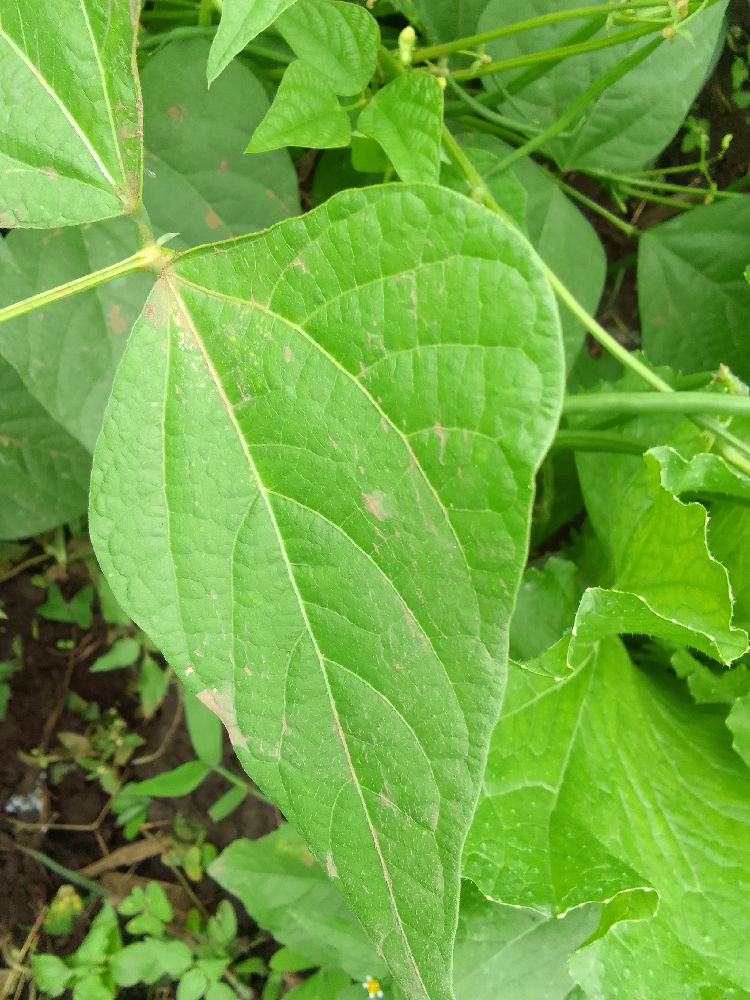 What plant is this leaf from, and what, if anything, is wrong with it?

common bean, healthy
